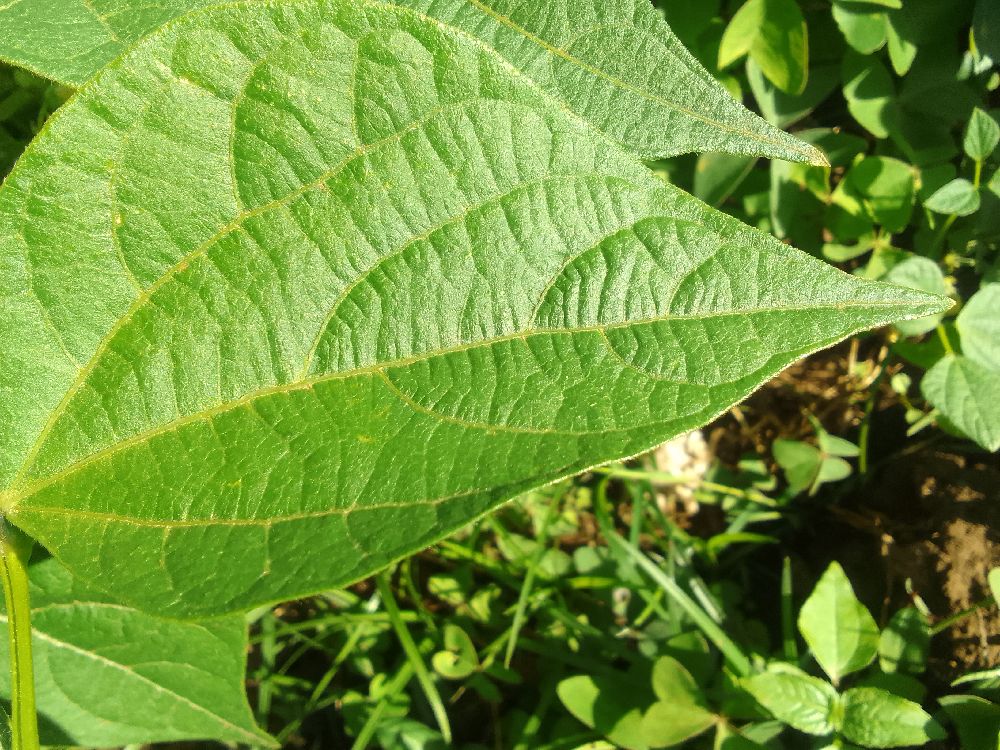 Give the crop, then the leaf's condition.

common bean, healthy
